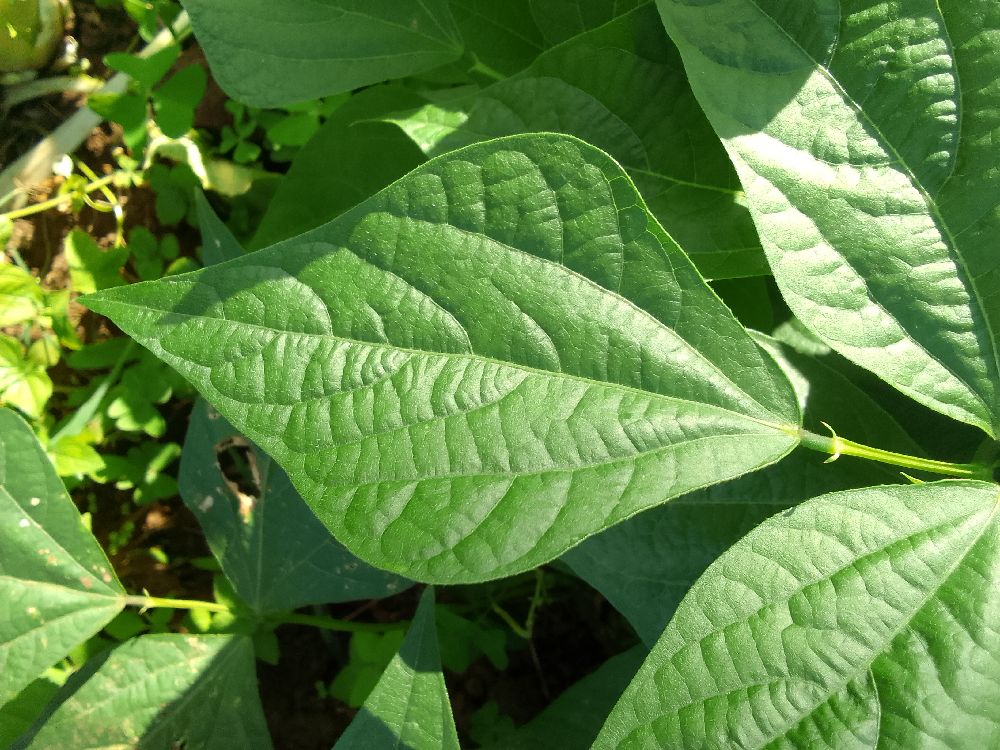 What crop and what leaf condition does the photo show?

common bean, healthy
